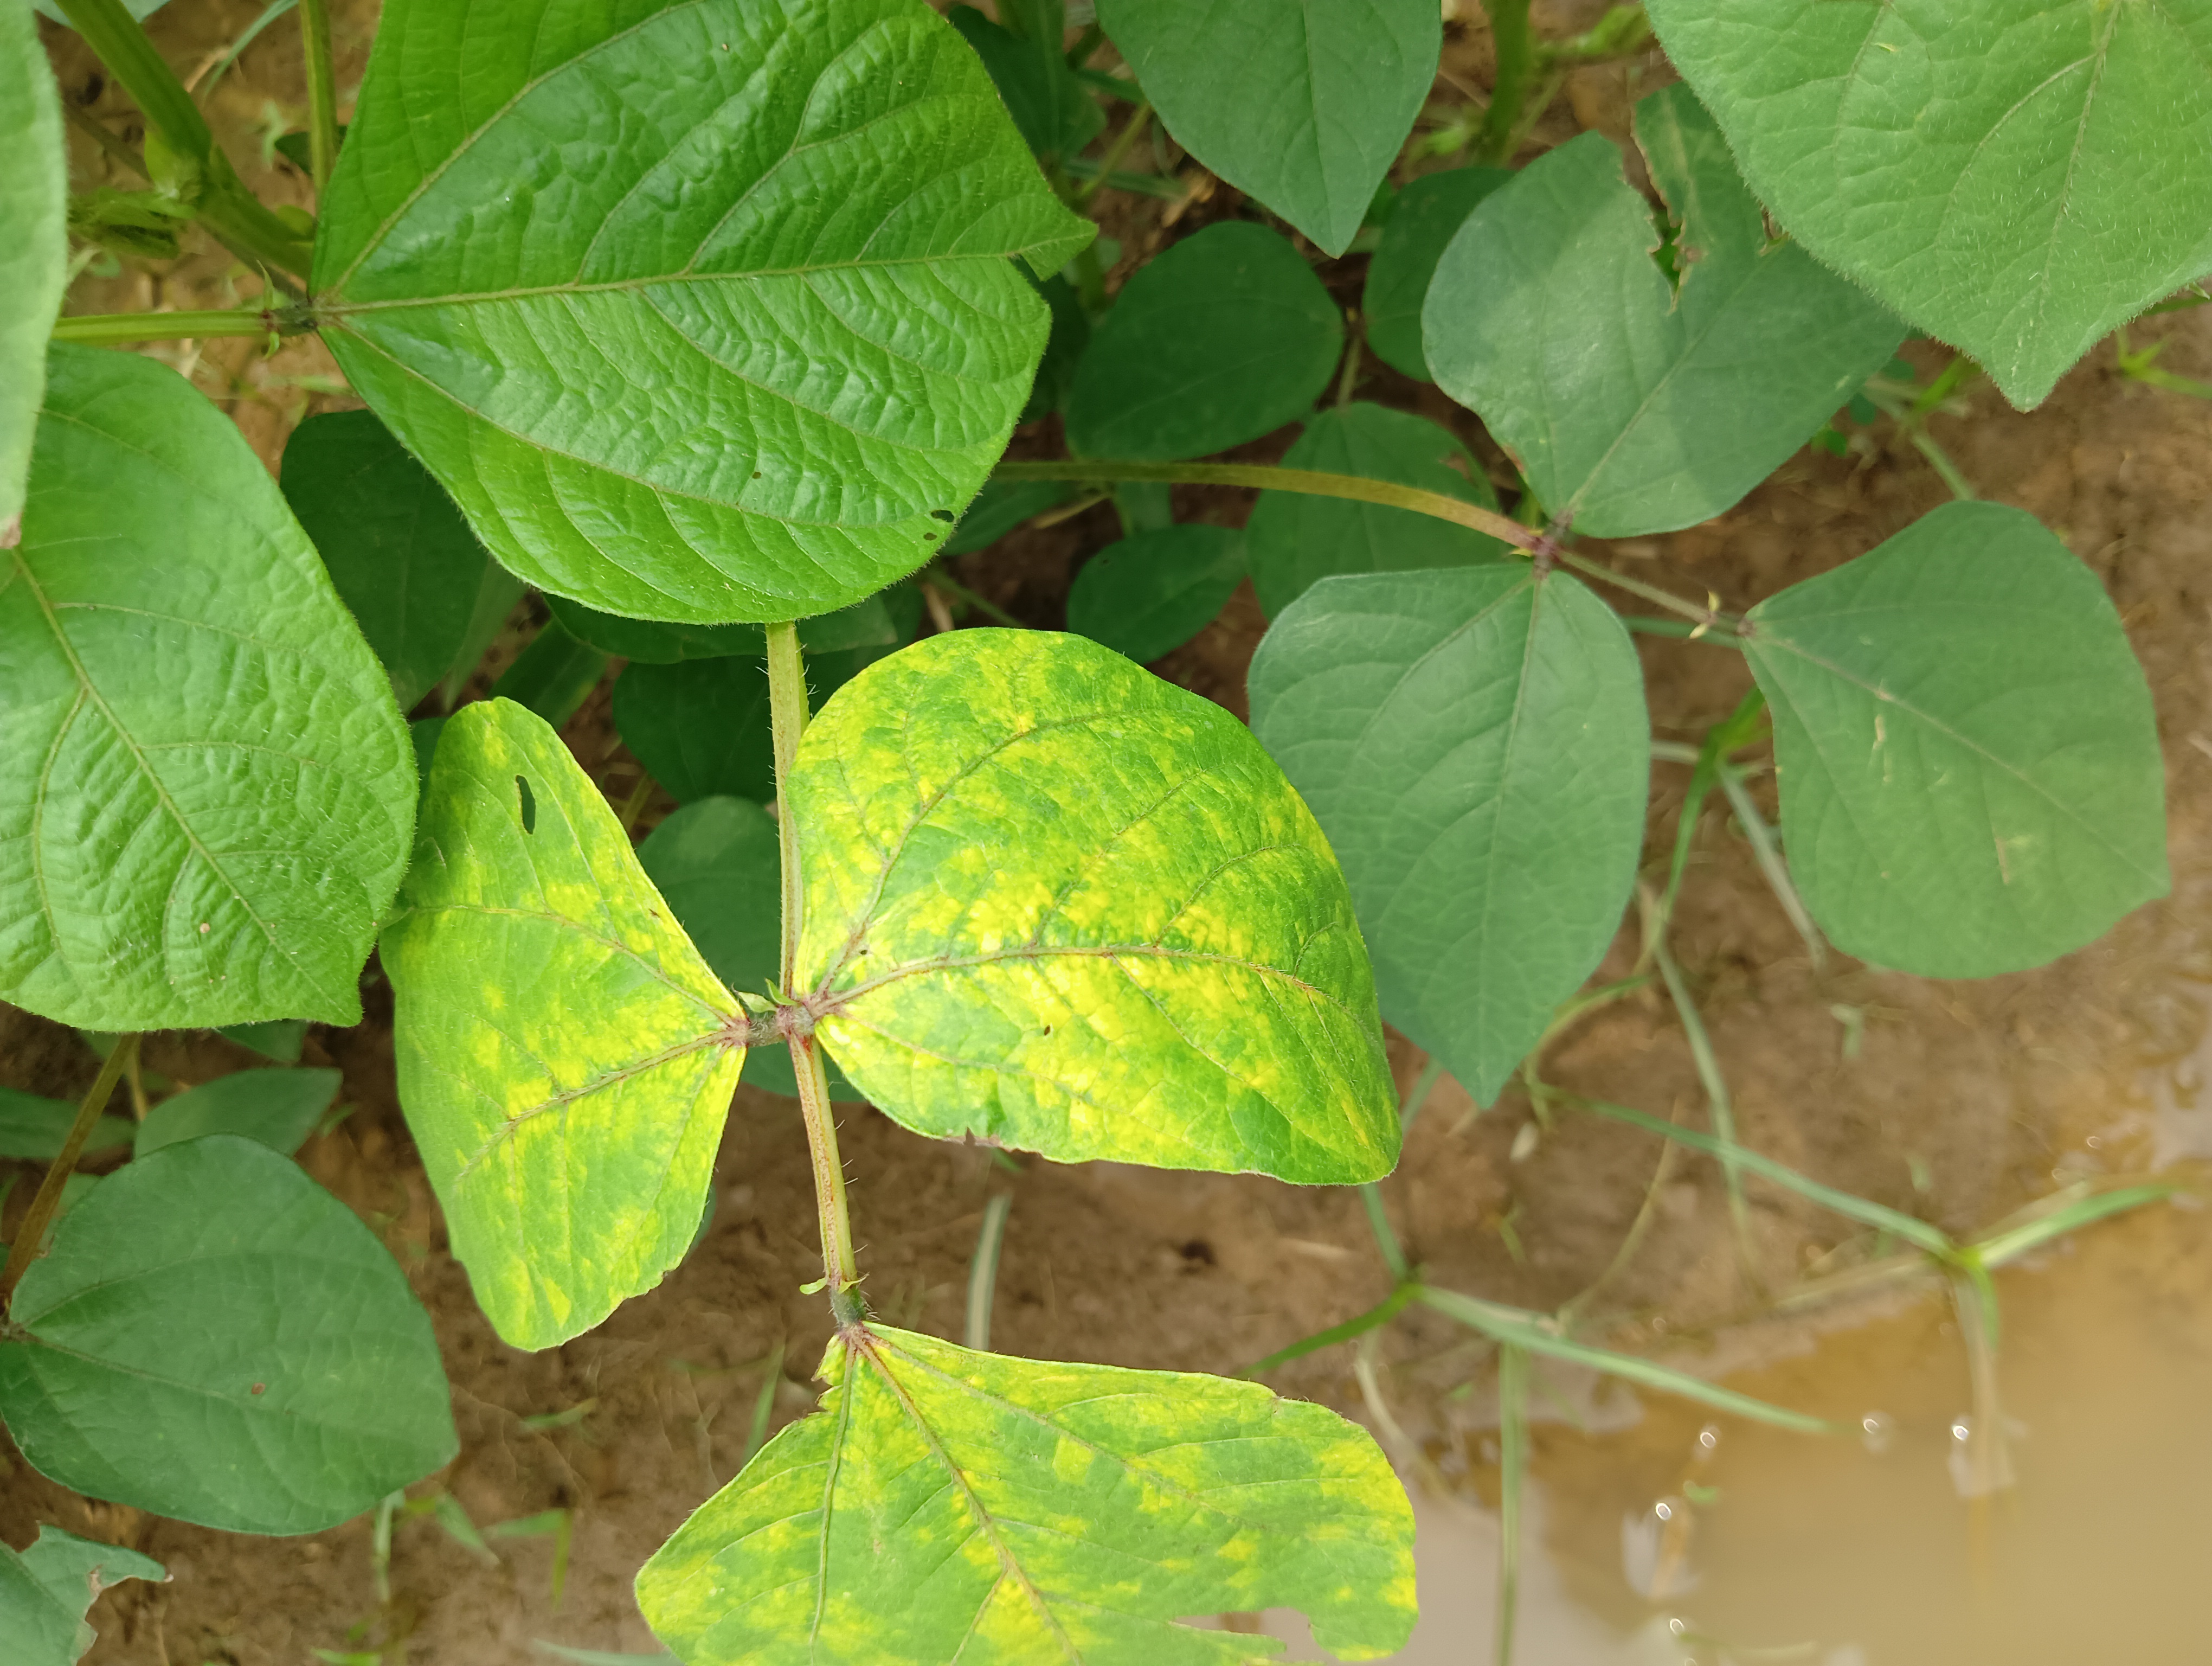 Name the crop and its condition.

mungbean, yellow mosaic
